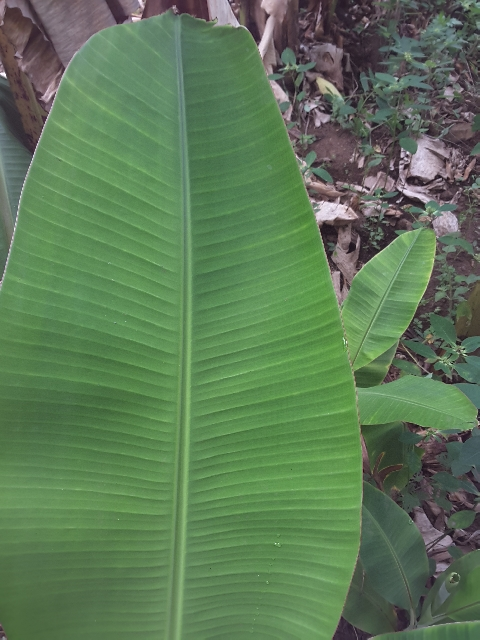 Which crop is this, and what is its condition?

banana, healthy
